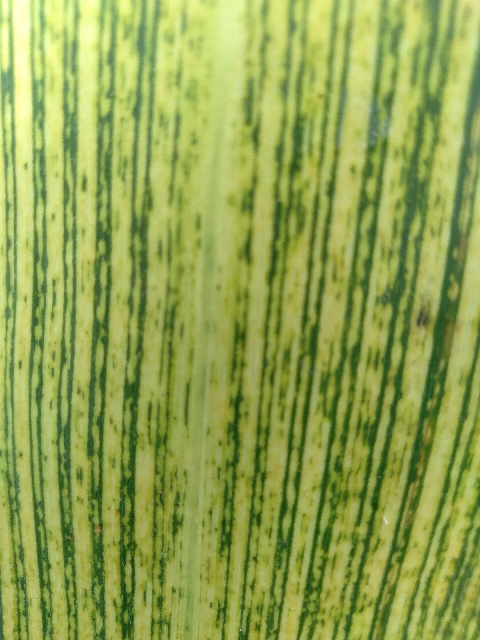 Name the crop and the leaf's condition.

maize, maize streak virus
